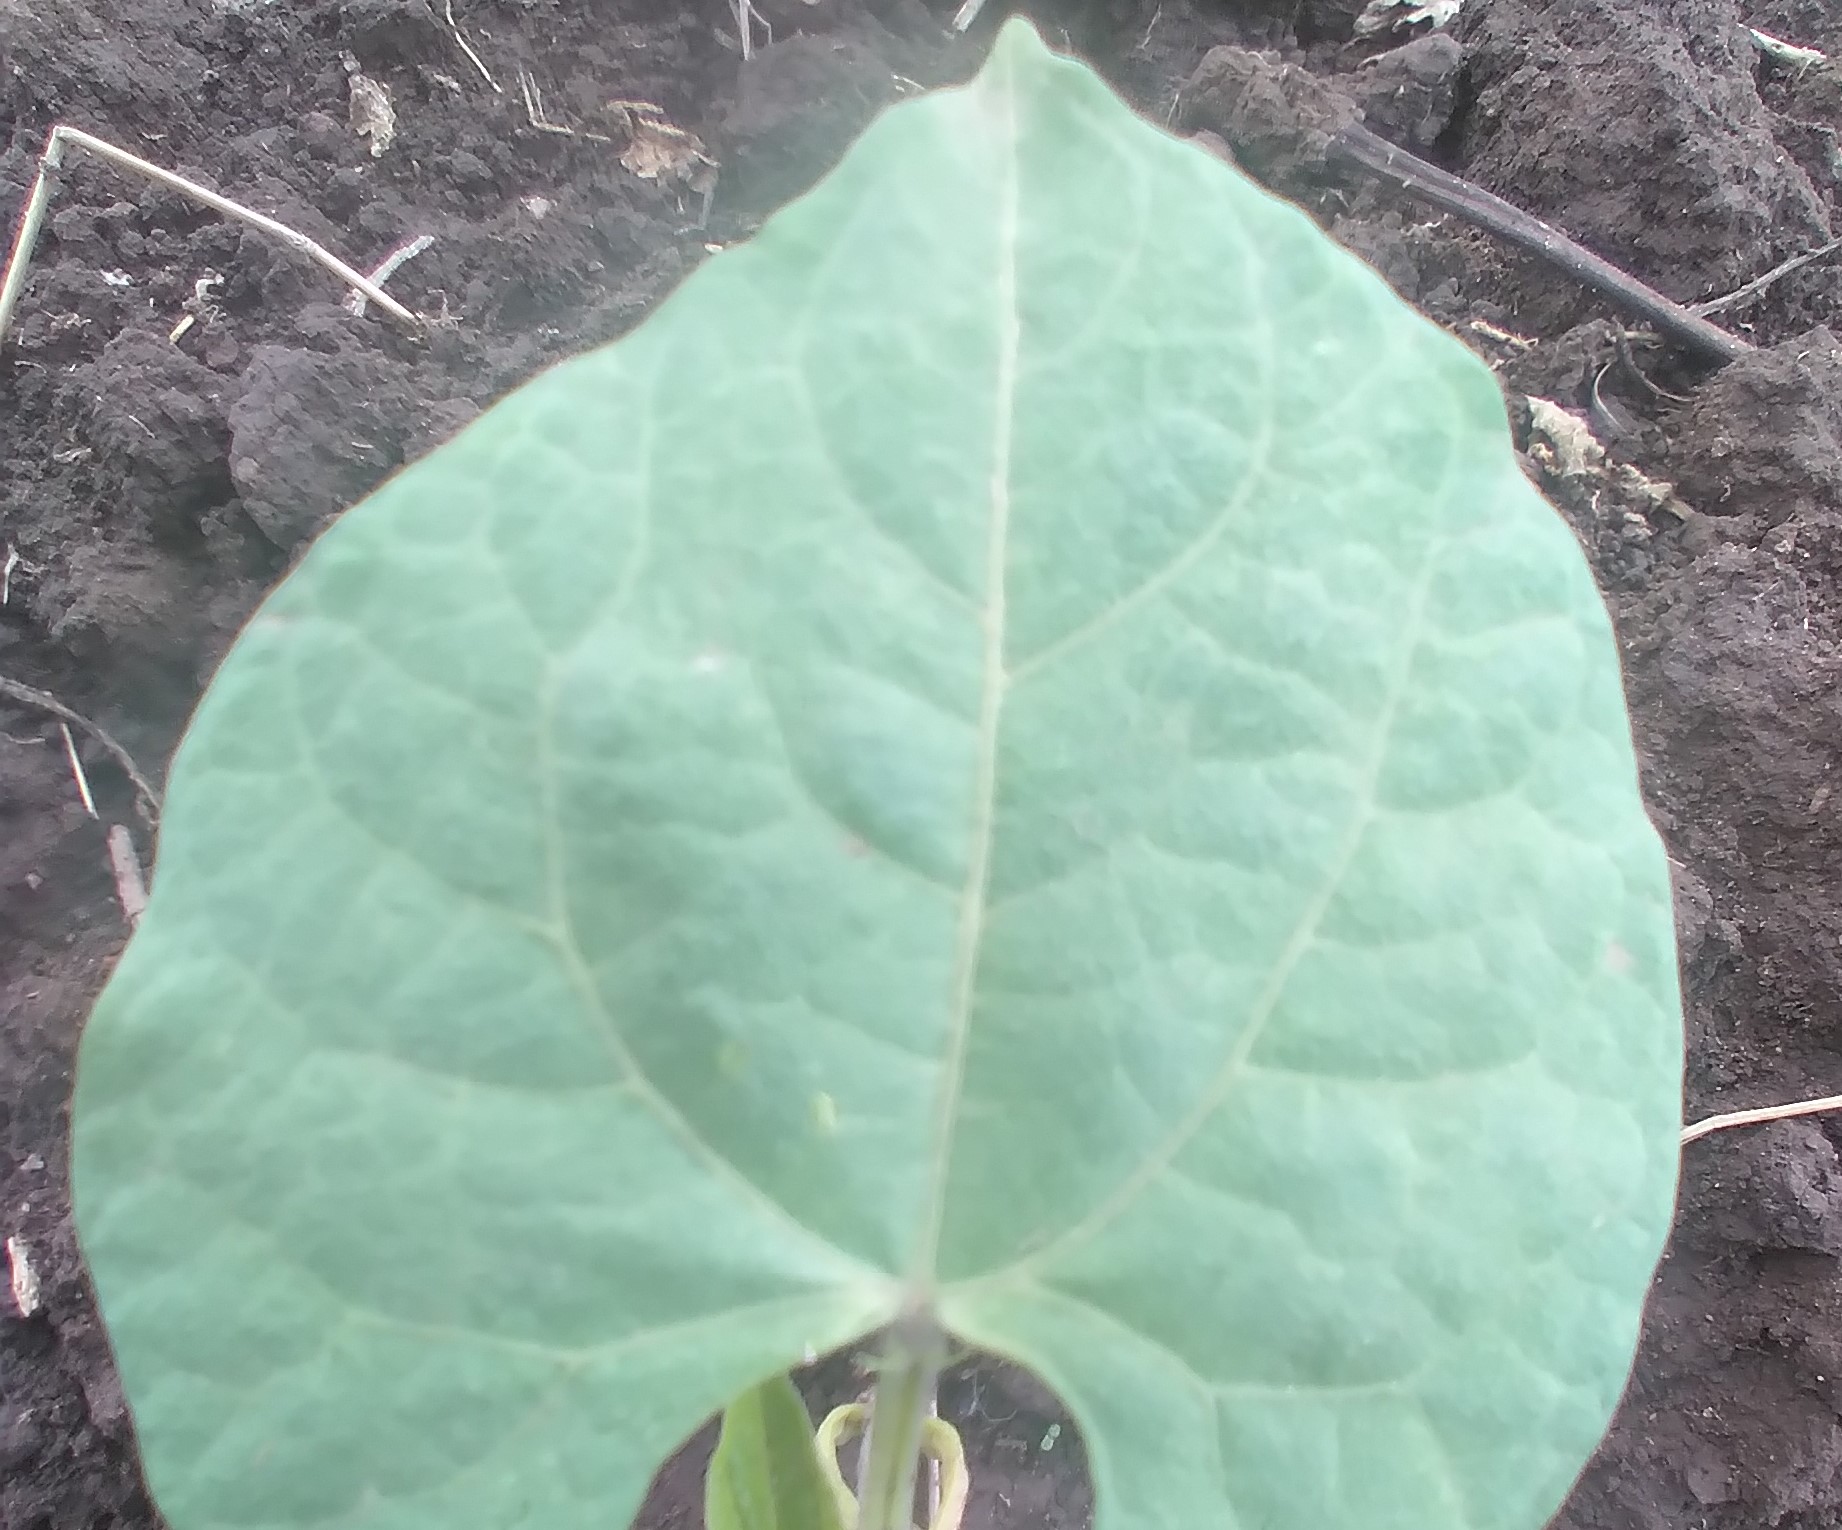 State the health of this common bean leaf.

healthy
